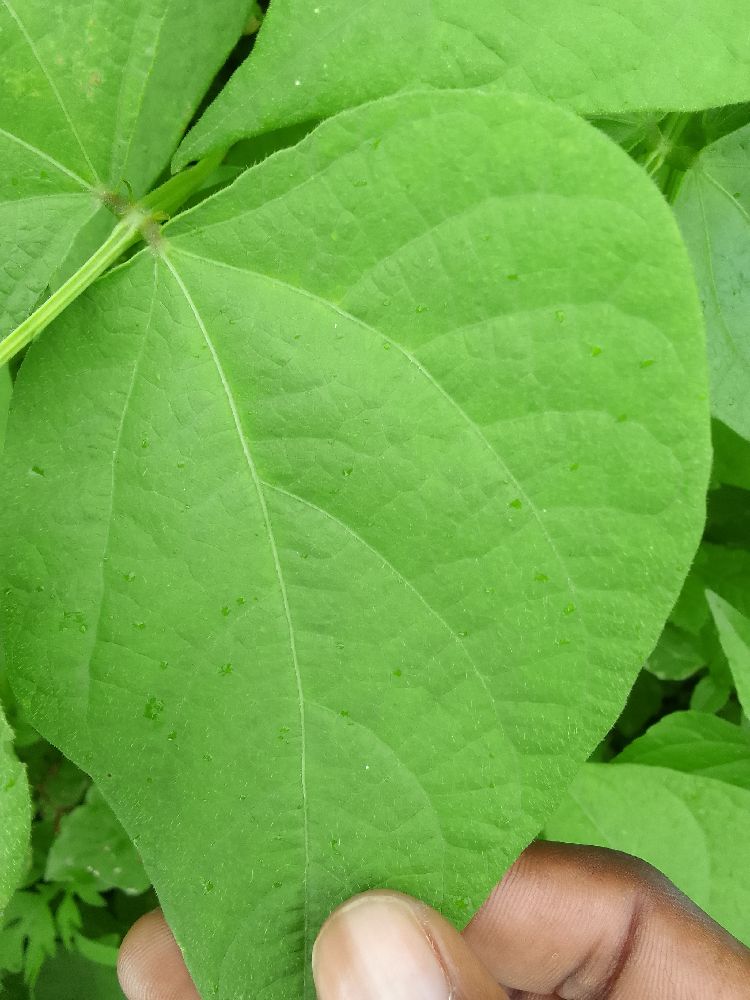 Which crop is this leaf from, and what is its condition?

common bean, healthy
